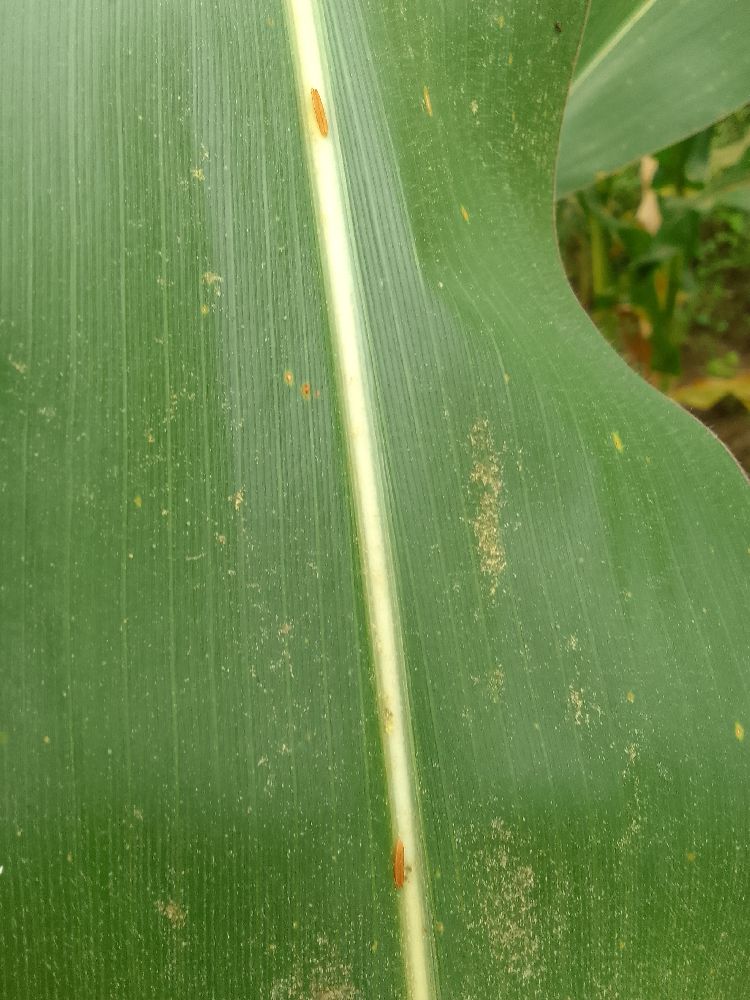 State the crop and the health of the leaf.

maize, healthy
